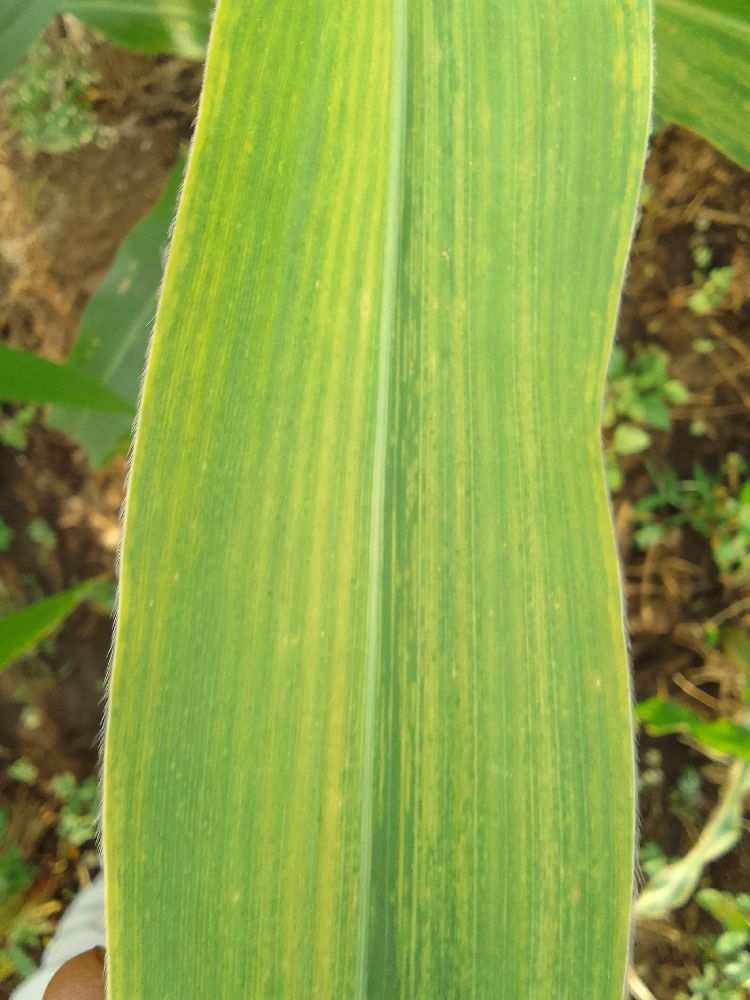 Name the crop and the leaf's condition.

maize, maize lethal necrosis
